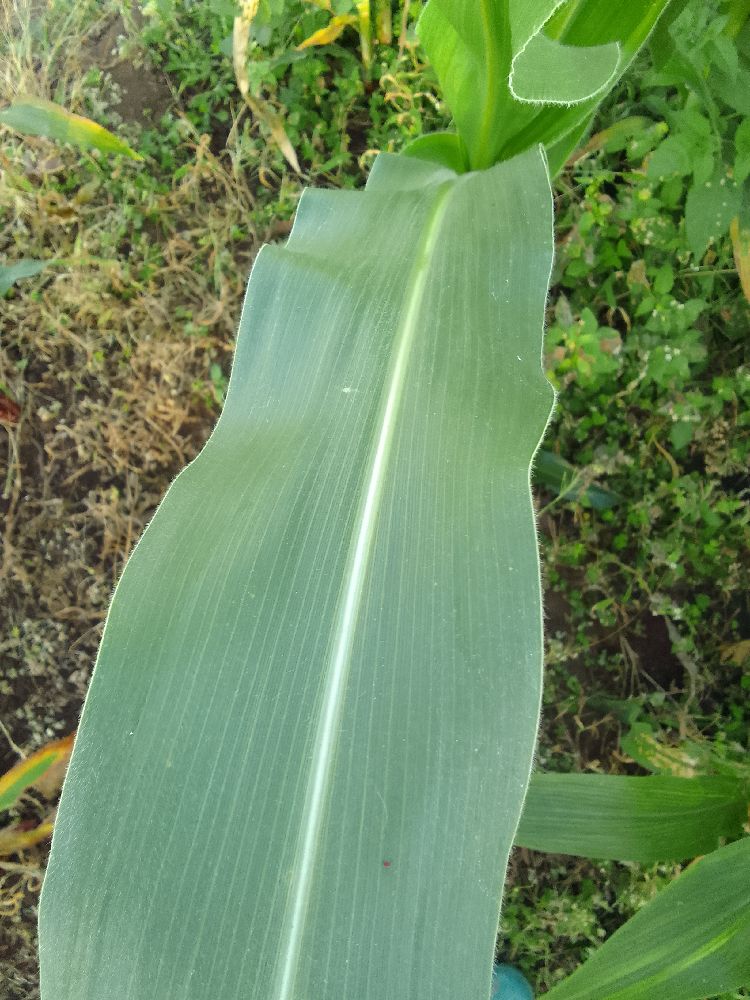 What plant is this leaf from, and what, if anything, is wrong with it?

maize, healthy
